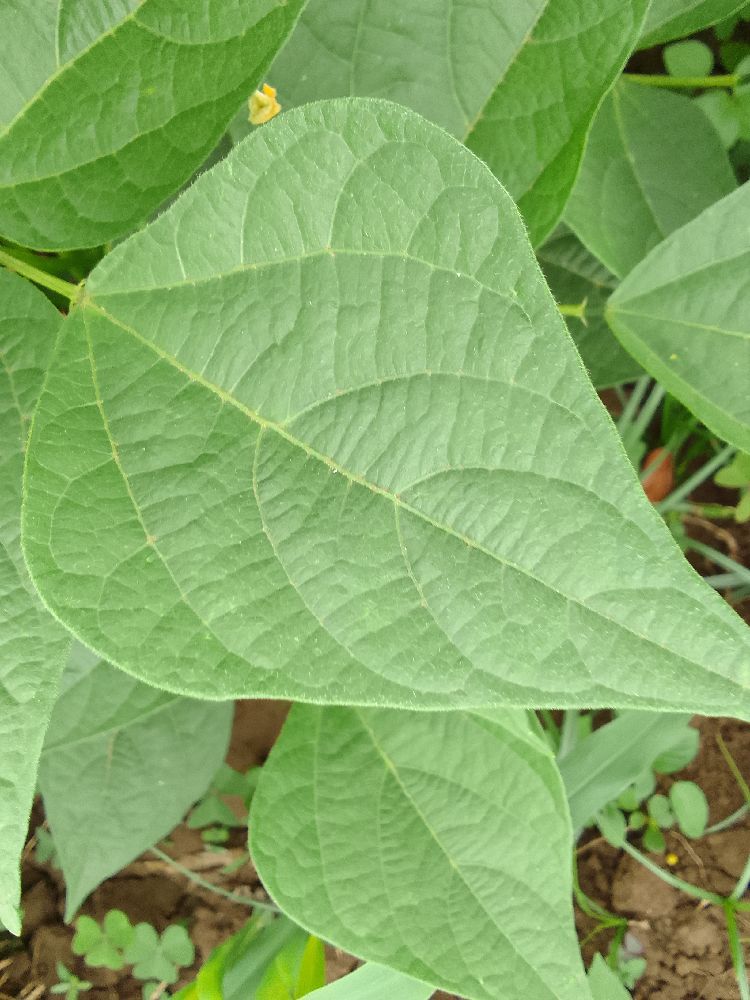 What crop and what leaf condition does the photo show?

common bean, healthy
